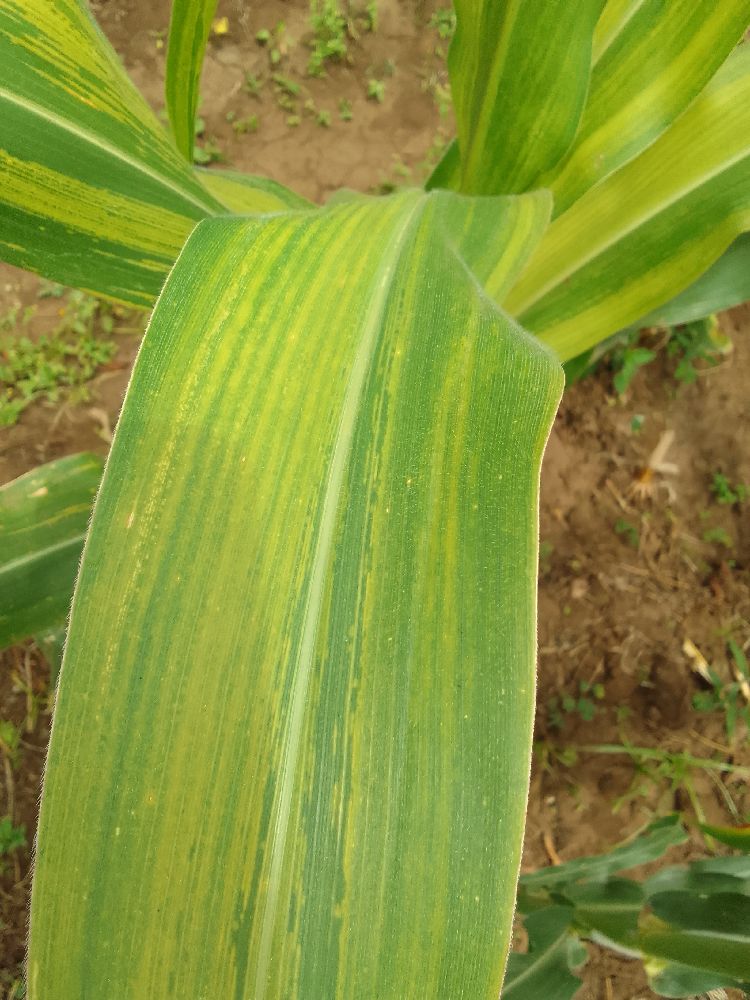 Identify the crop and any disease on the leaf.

maize, maize lethal necrosis
